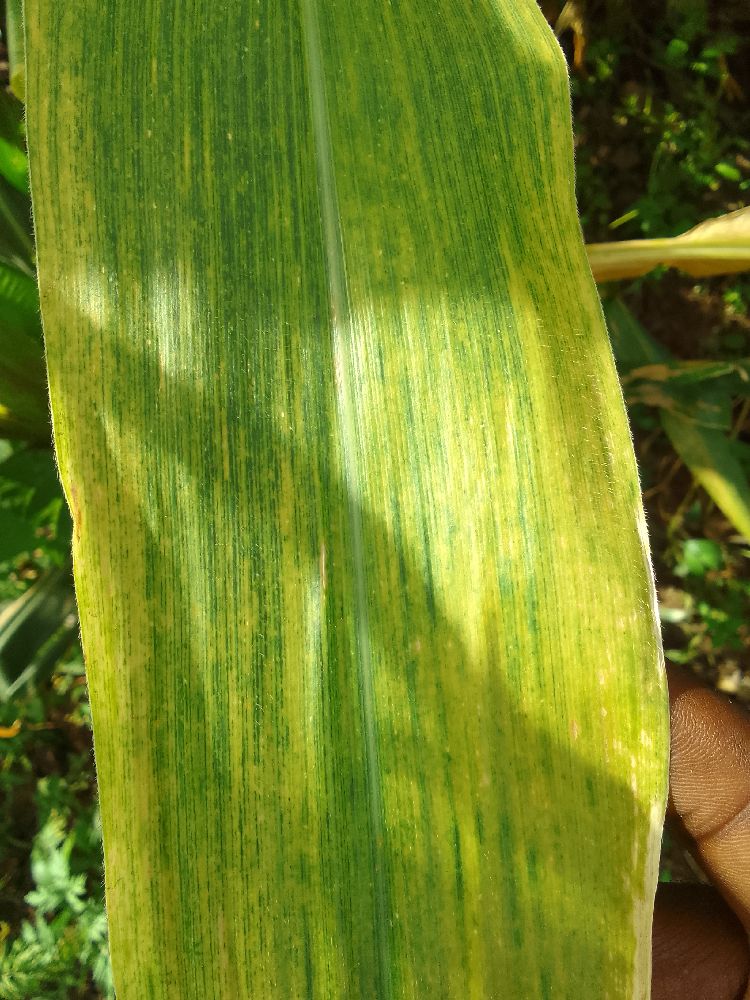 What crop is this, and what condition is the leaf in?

maize, maize lethal necrosis
